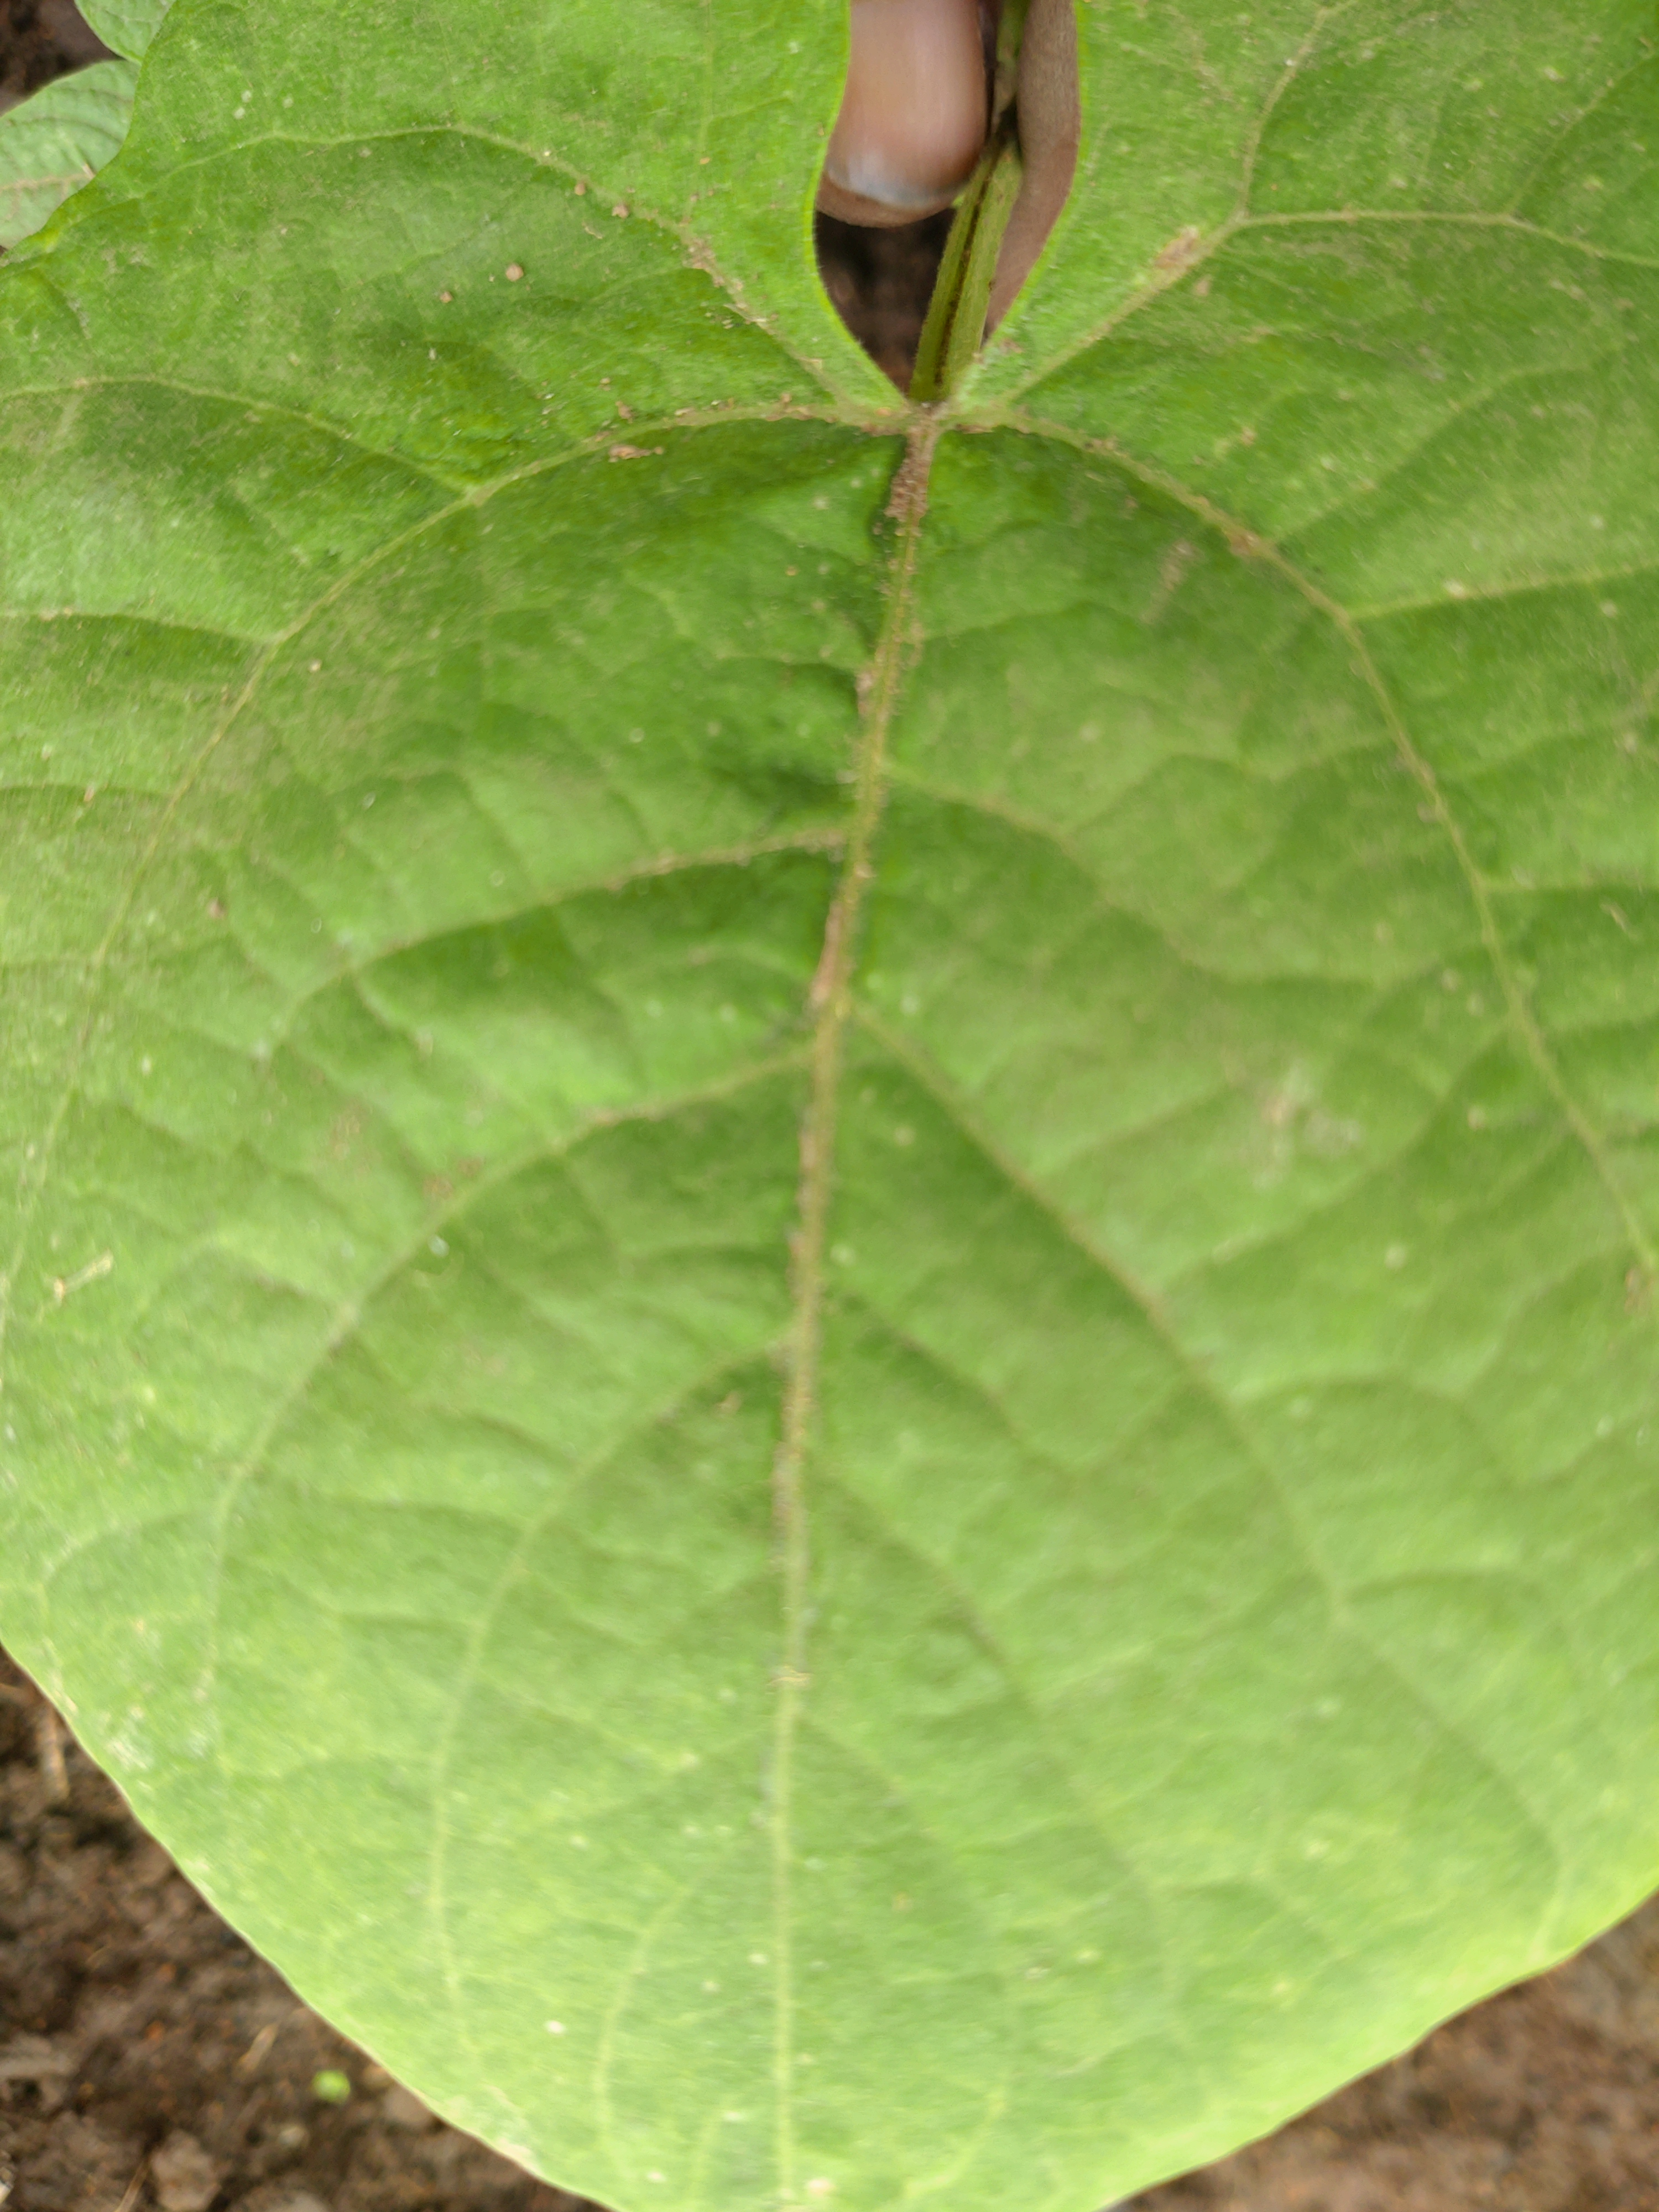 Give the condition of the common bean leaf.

healthy
